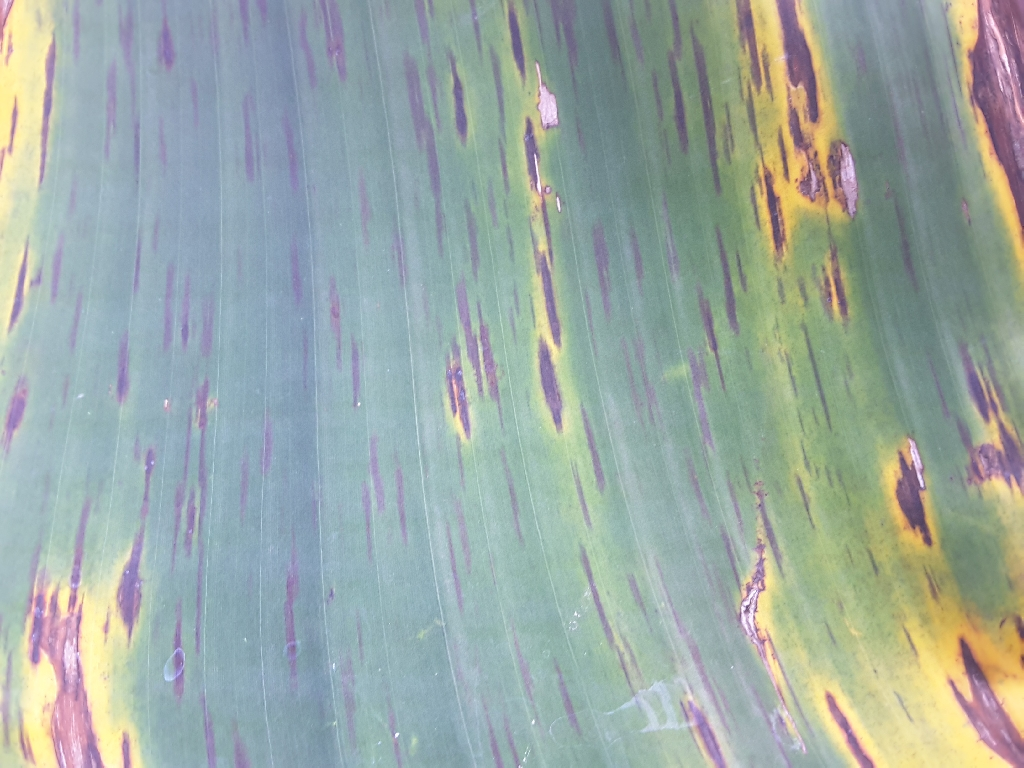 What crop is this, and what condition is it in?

banana, black sigatoka
